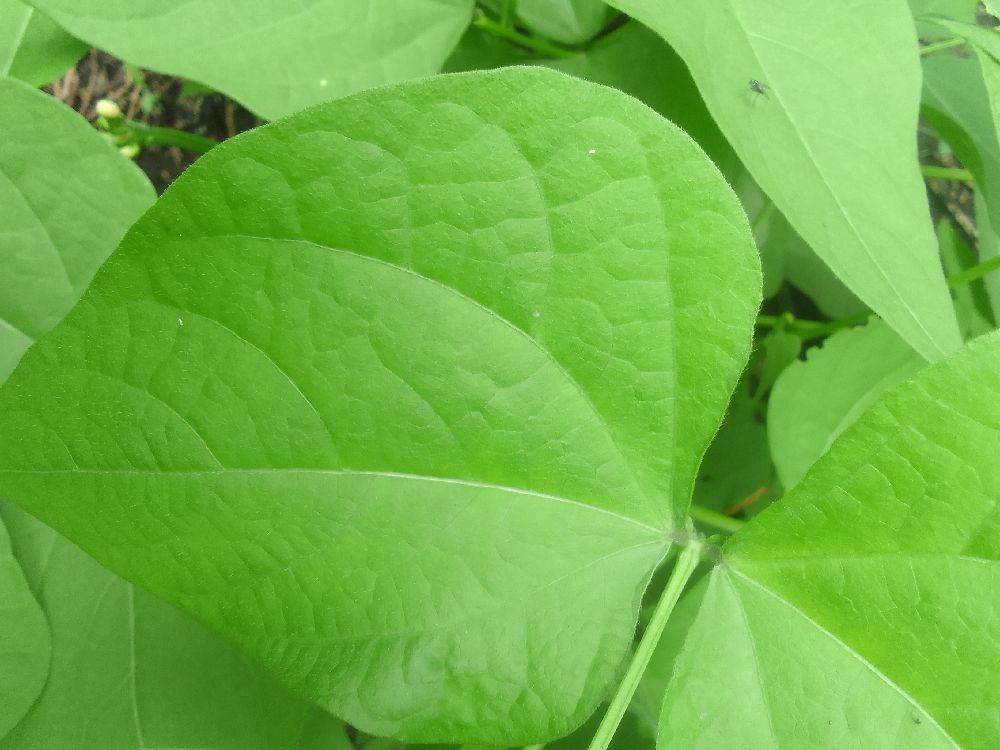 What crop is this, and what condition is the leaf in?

common bean, healthy
